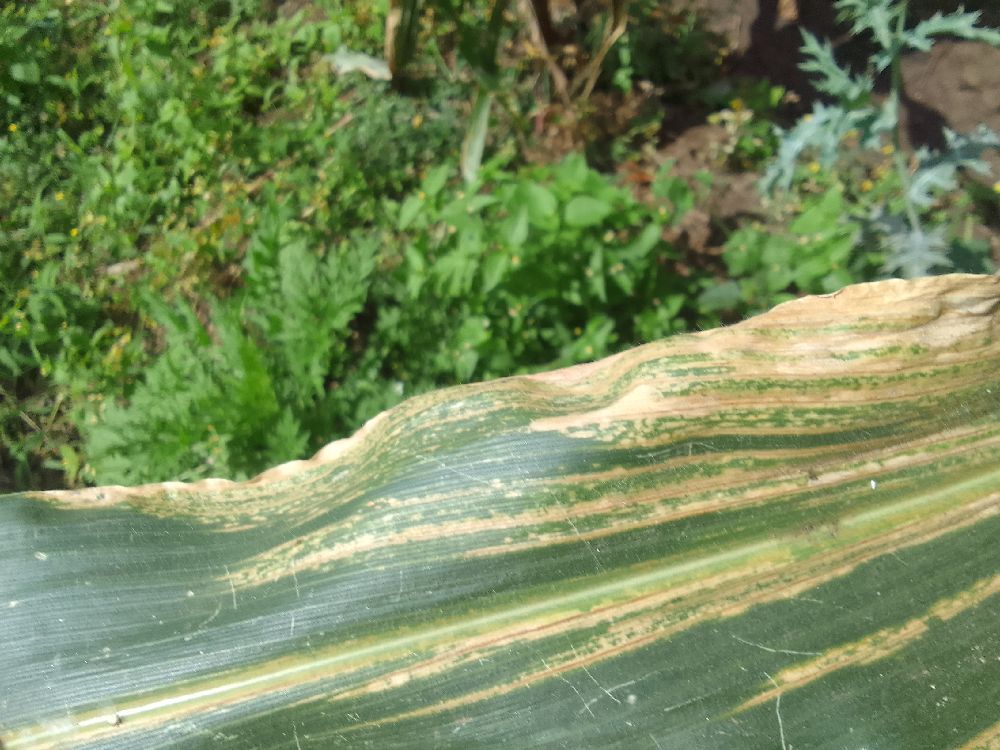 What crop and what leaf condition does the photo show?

maize, maize lethal necrosis
